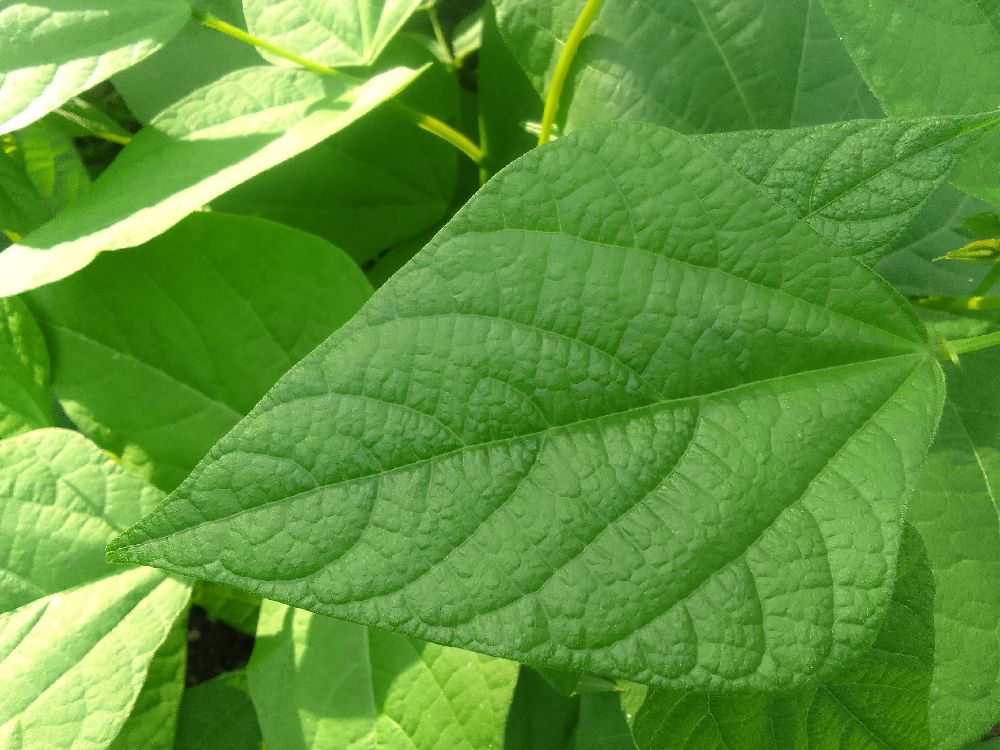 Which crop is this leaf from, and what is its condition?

common bean, healthy
